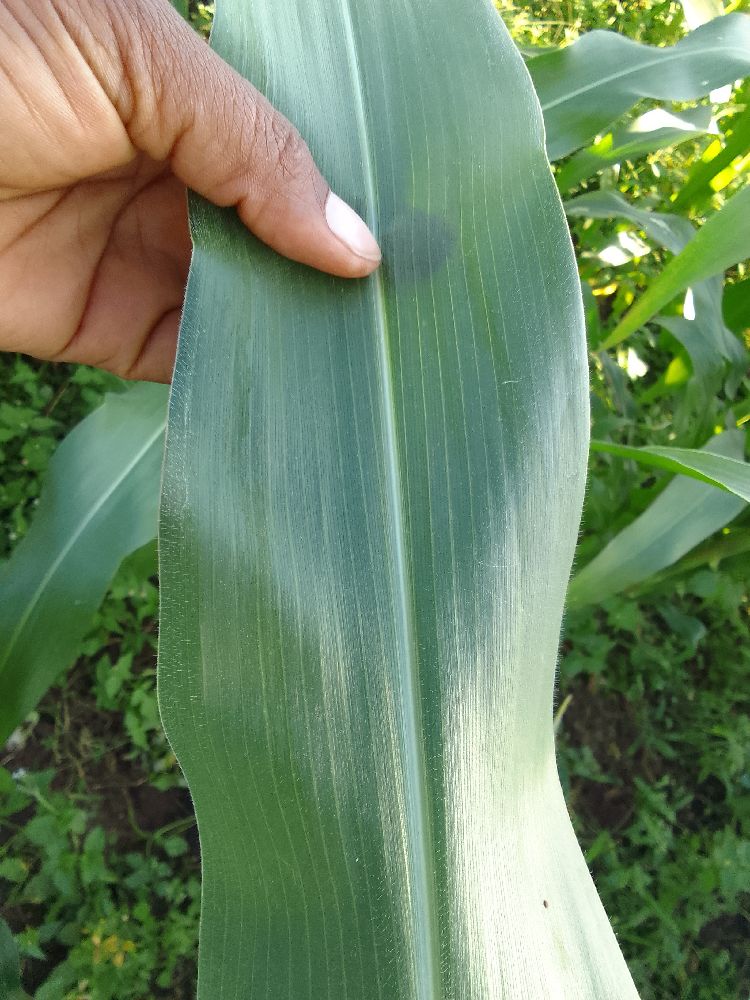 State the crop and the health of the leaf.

maize, healthy
